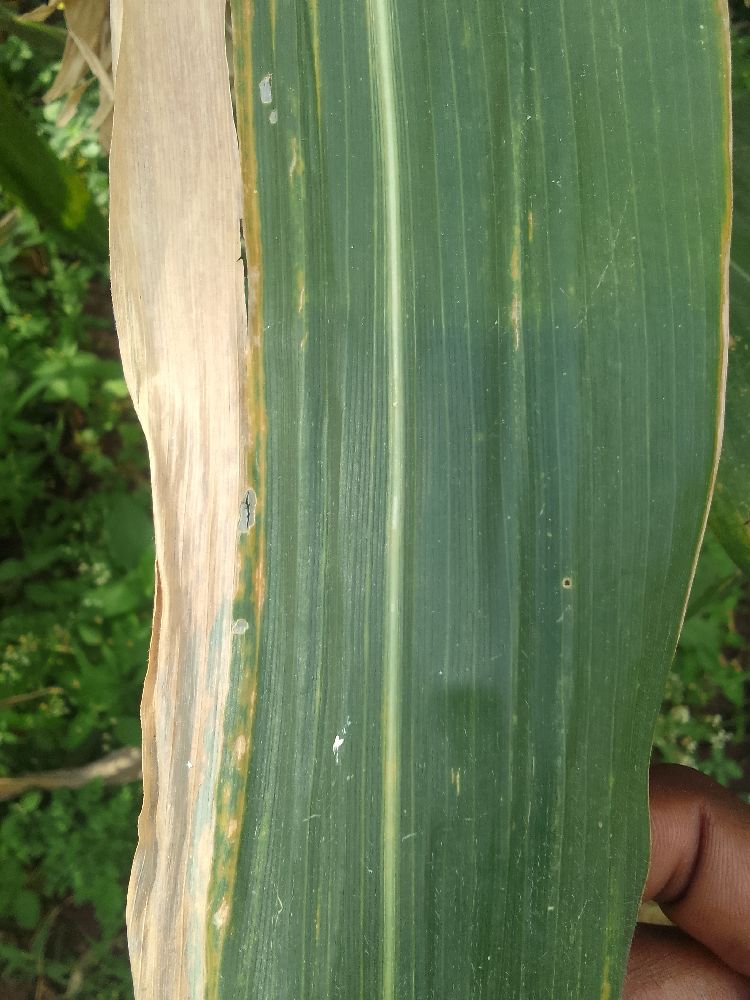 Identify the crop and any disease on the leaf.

maize, maize lethal necrosis
